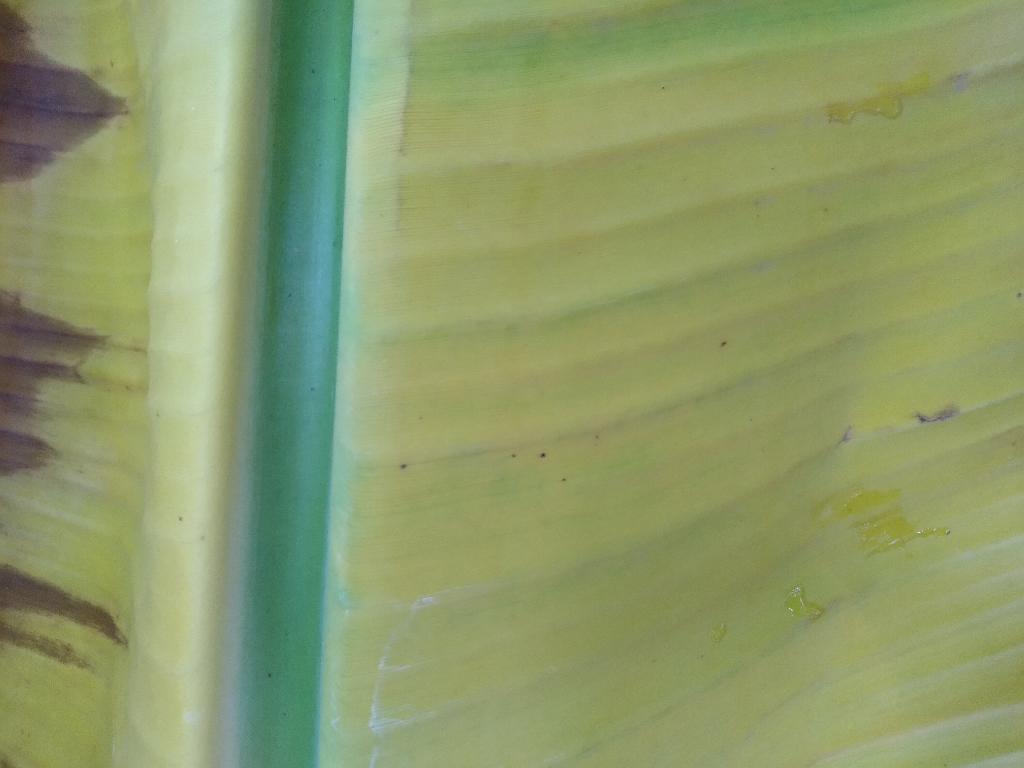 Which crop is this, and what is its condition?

banana, fusarium wilt race 1
